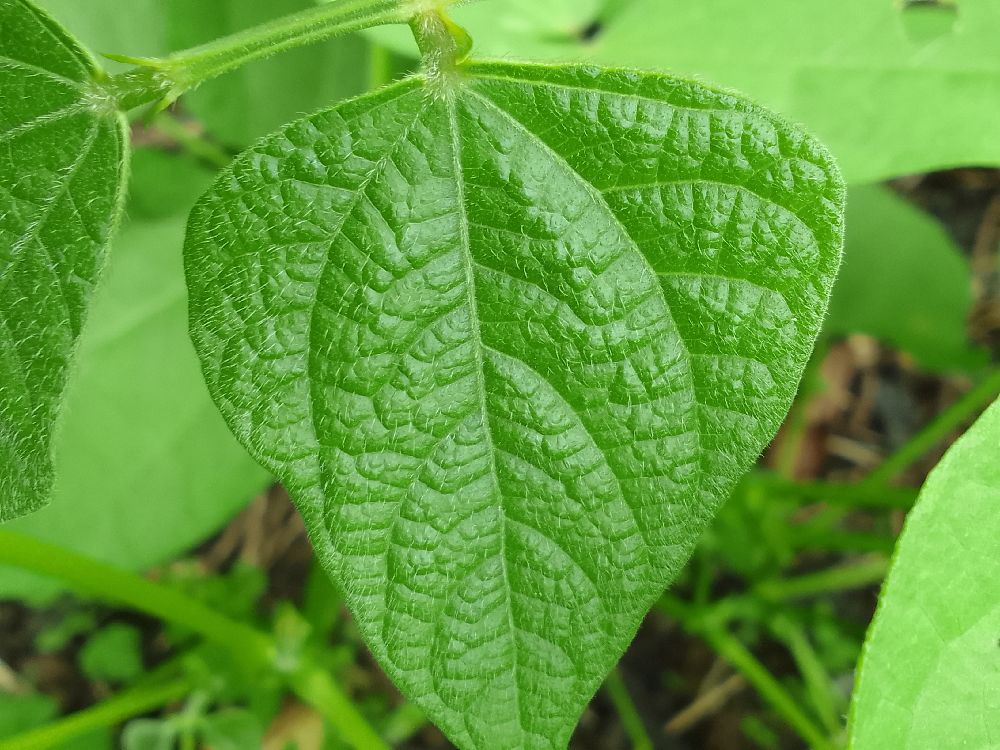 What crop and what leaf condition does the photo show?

common bean, healthy
